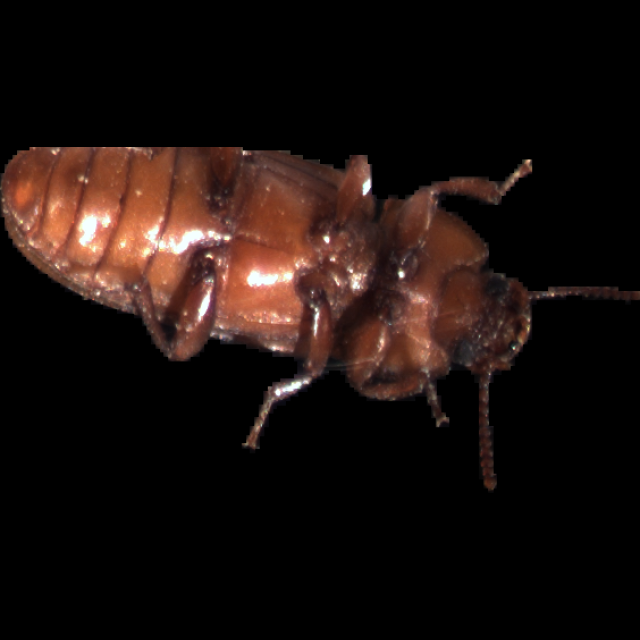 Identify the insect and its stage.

mealworm beetle
